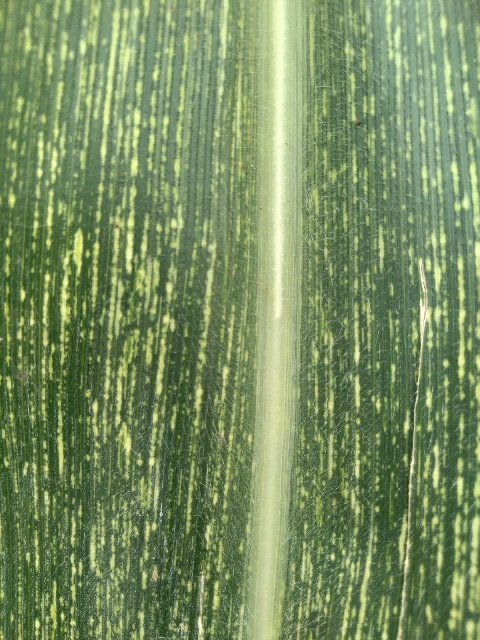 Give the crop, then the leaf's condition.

maize, maize streak virus
